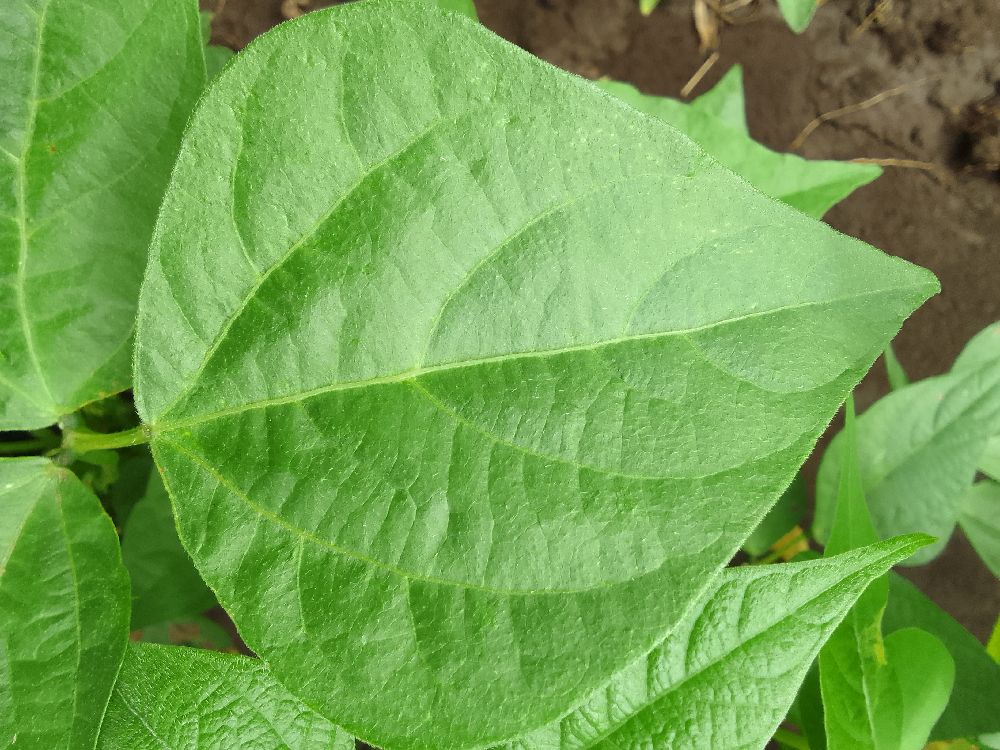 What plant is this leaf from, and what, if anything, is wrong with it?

common bean, healthy
